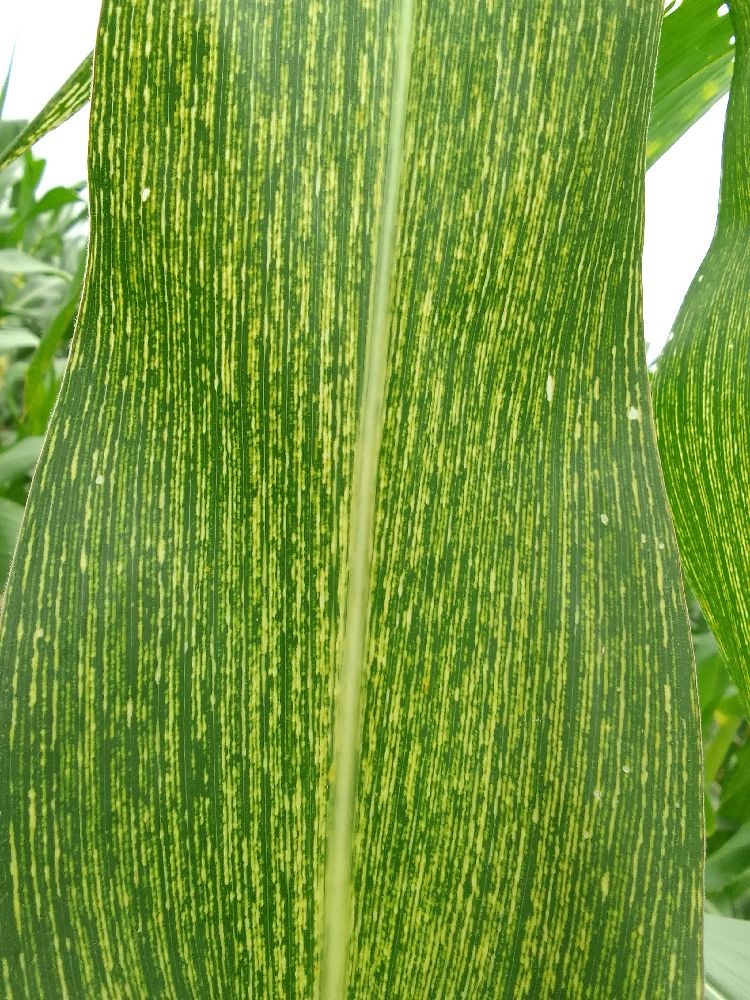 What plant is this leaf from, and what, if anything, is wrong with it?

maize, maize streak virus
